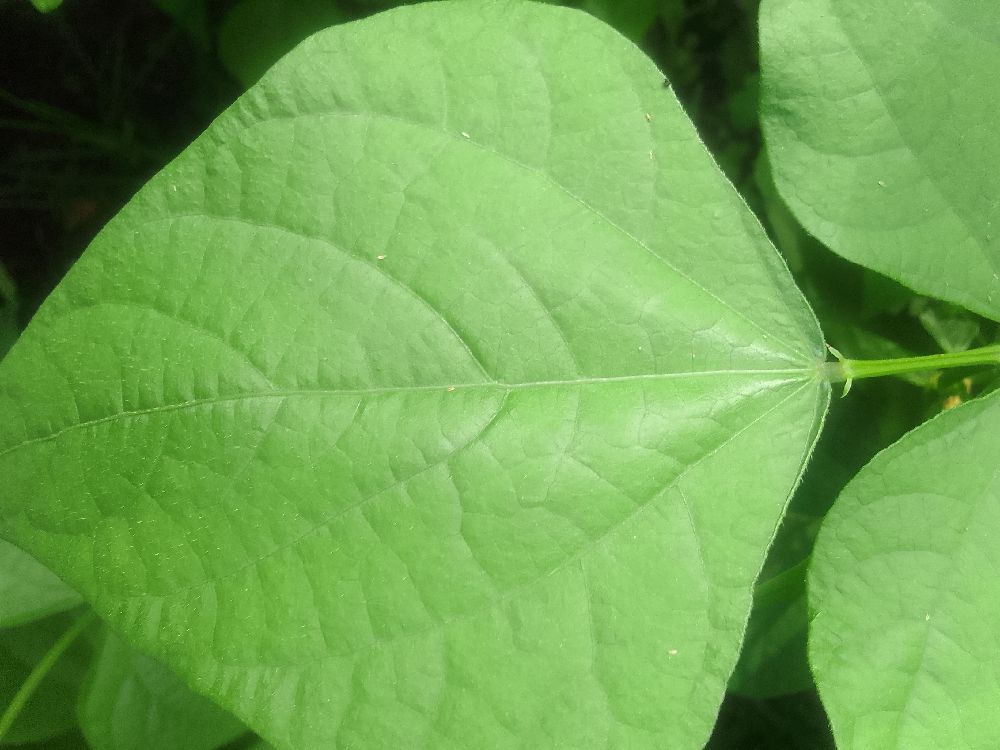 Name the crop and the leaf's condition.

common bean, healthy
